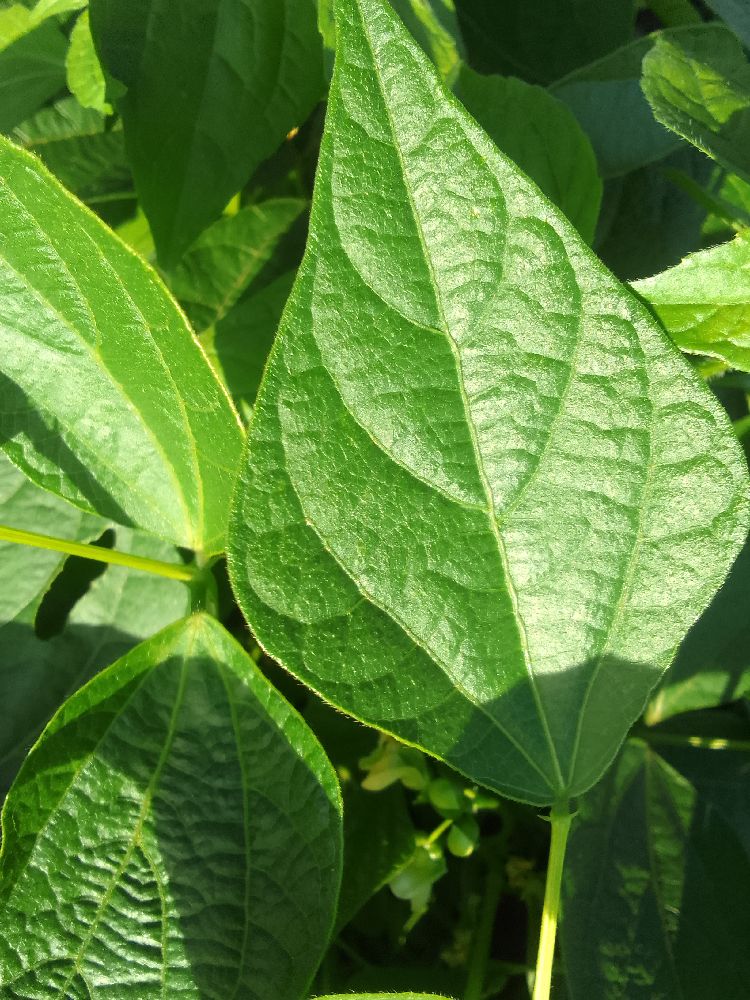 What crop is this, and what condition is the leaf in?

common bean, healthy
